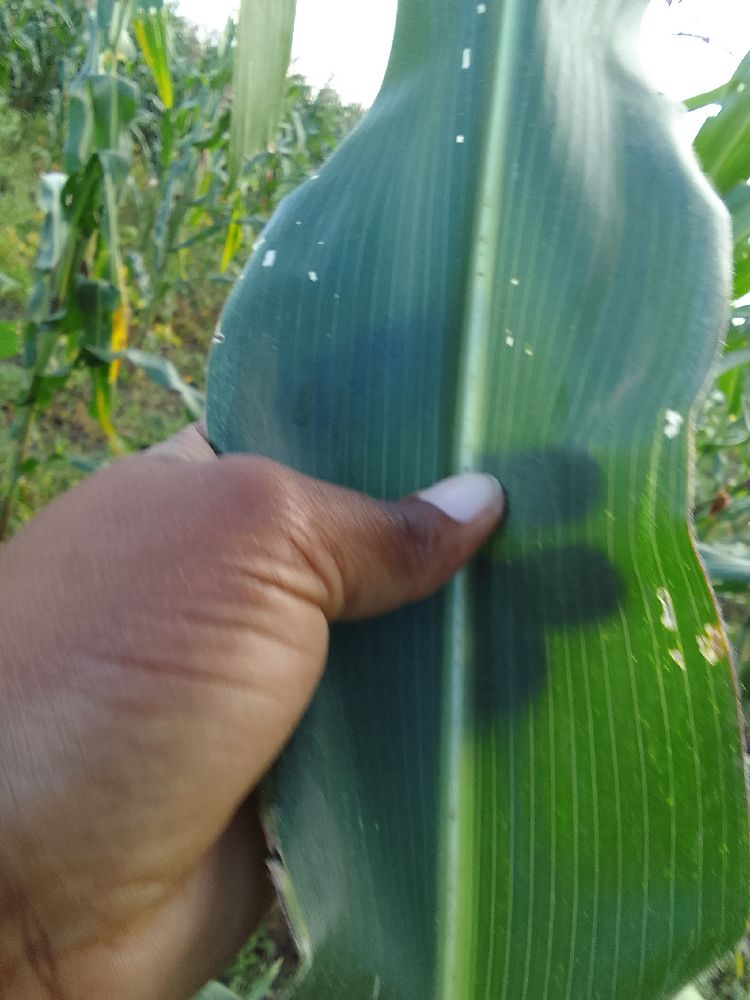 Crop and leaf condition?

maize, healthy
